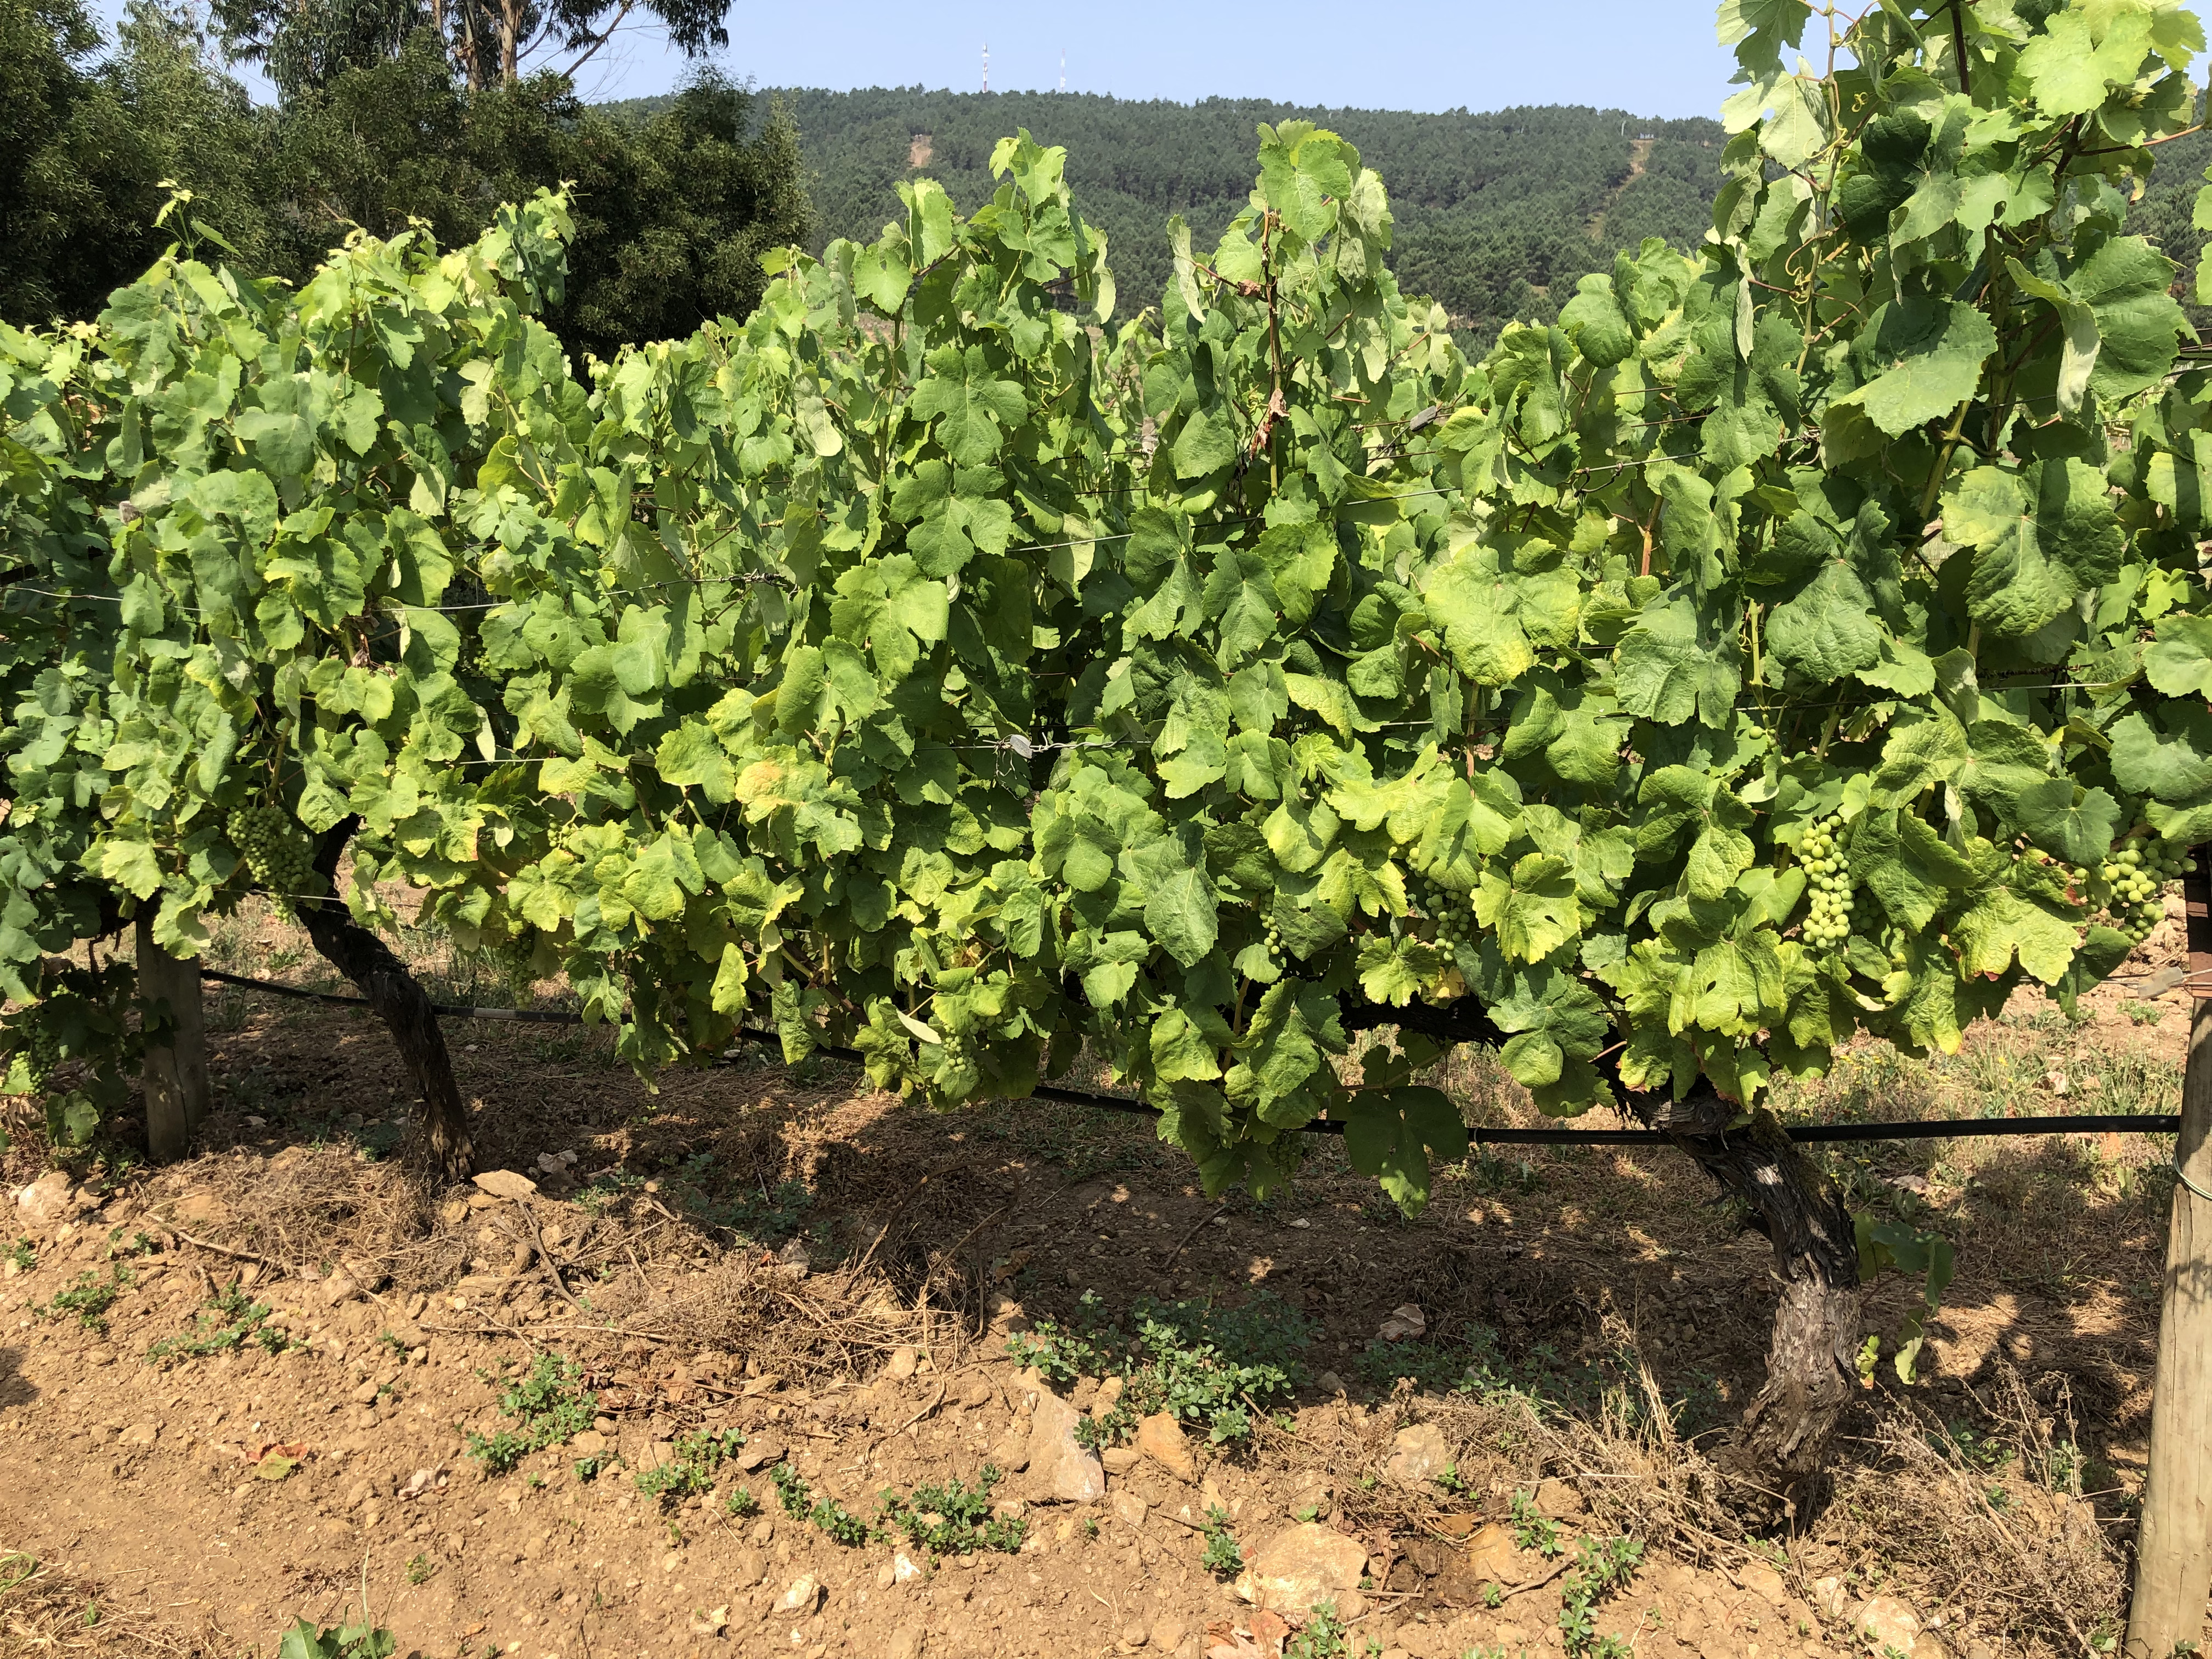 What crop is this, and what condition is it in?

grapevine, not affected by esca disease
